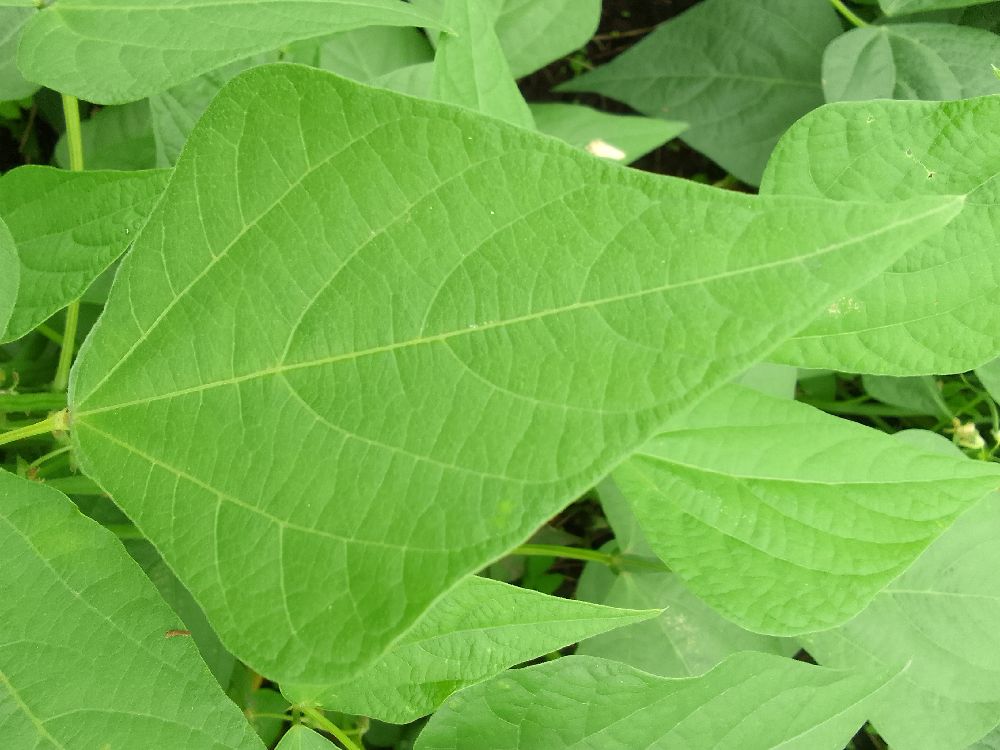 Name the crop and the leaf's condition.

common bean, healthy
